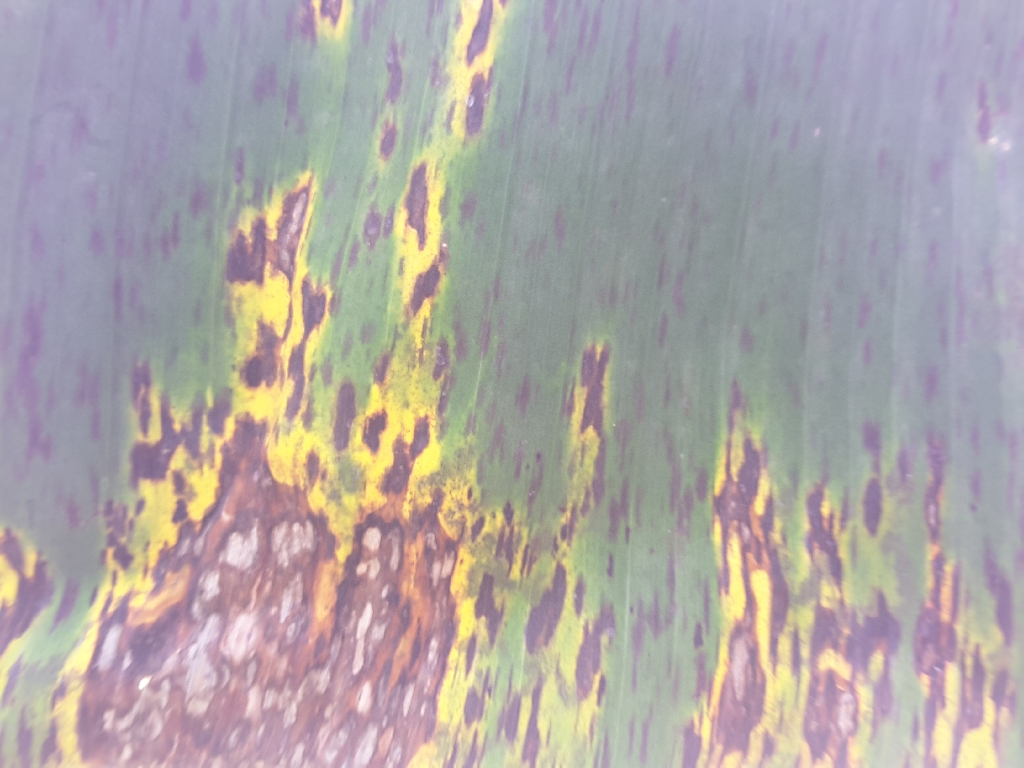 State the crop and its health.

banana, black sigatoka
